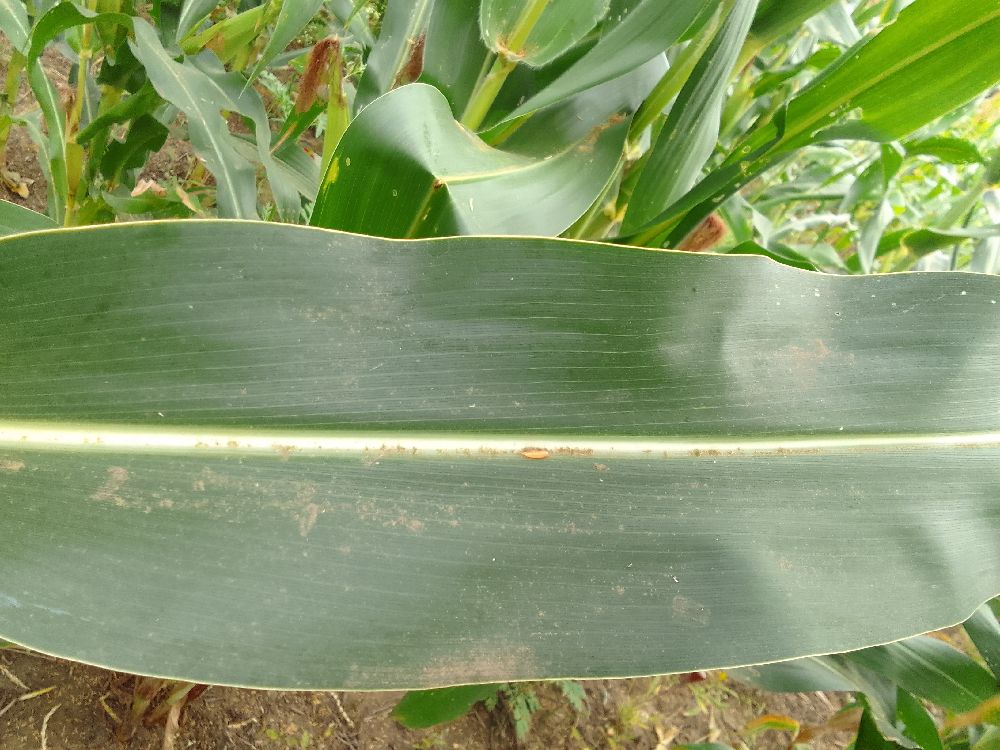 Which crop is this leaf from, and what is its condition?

maize, healthy
